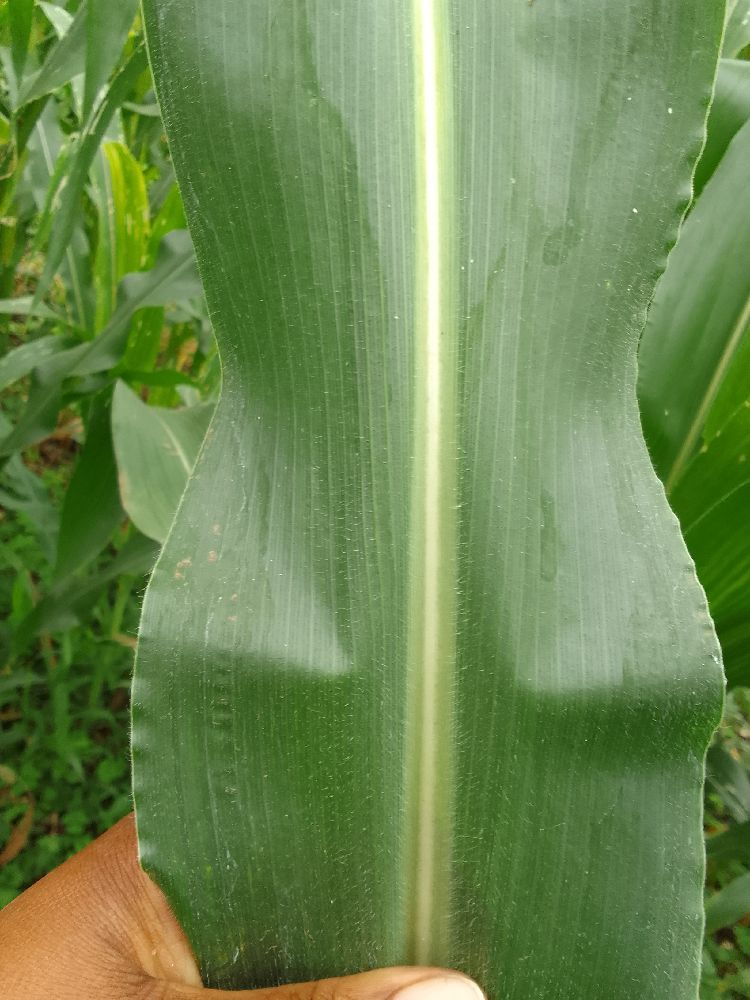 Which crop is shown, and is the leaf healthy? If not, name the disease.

maize, healthy
